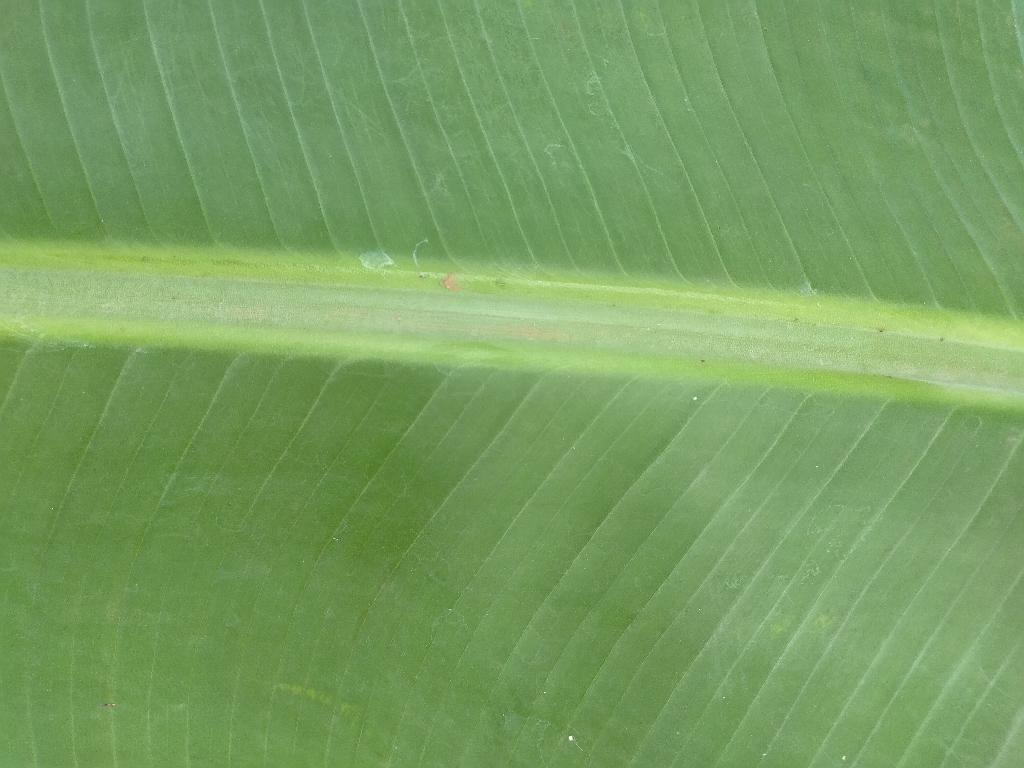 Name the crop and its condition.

banana, healthy
